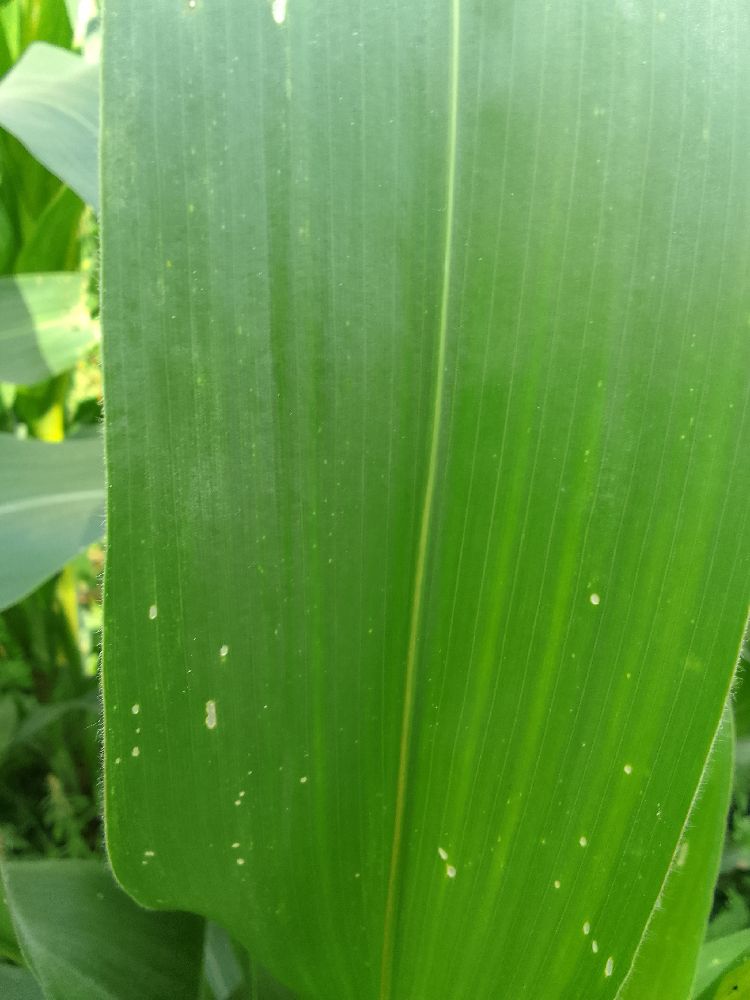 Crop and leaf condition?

maize, healthy
